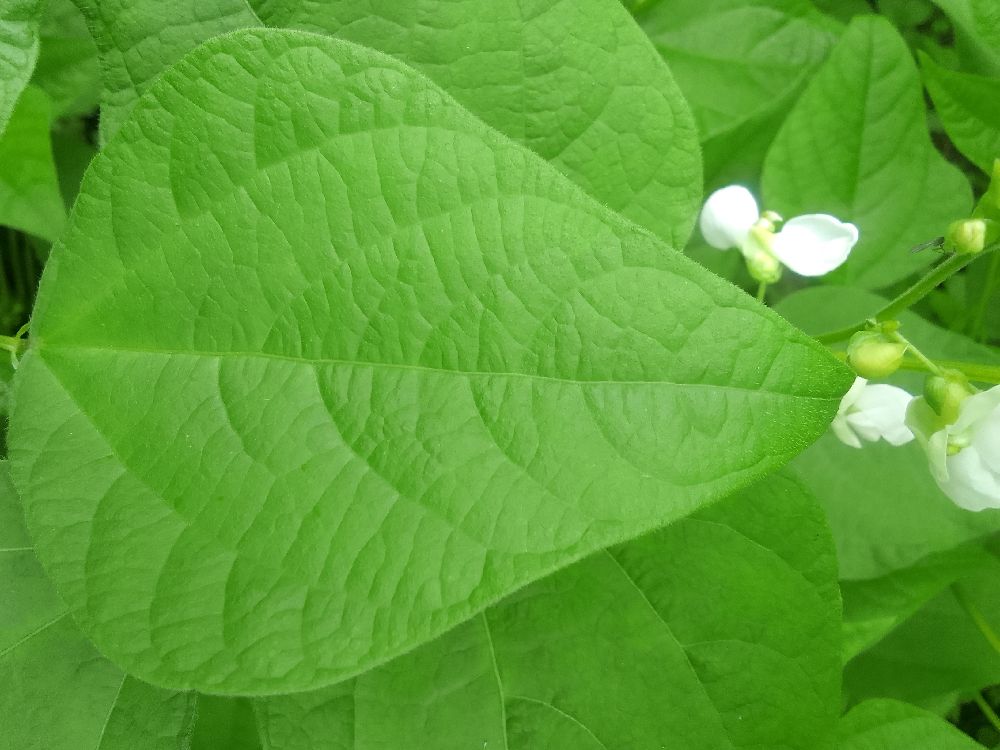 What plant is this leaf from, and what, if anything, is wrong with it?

common bean, healthy
